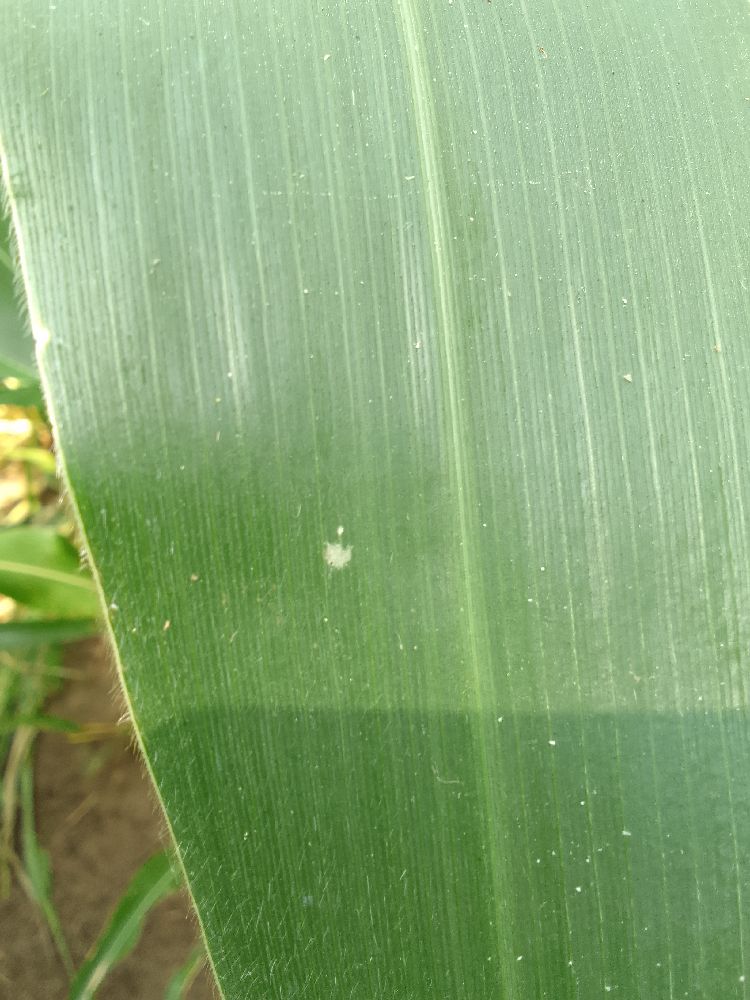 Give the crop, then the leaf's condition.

maize, healthy
